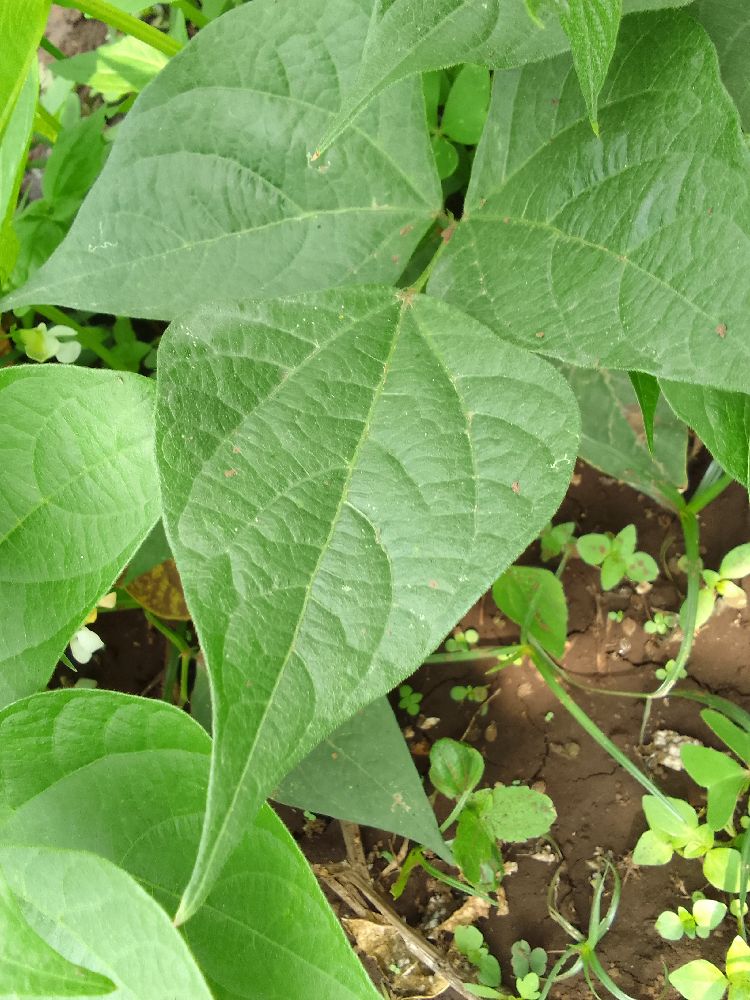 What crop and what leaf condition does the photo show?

common bean, healthy
